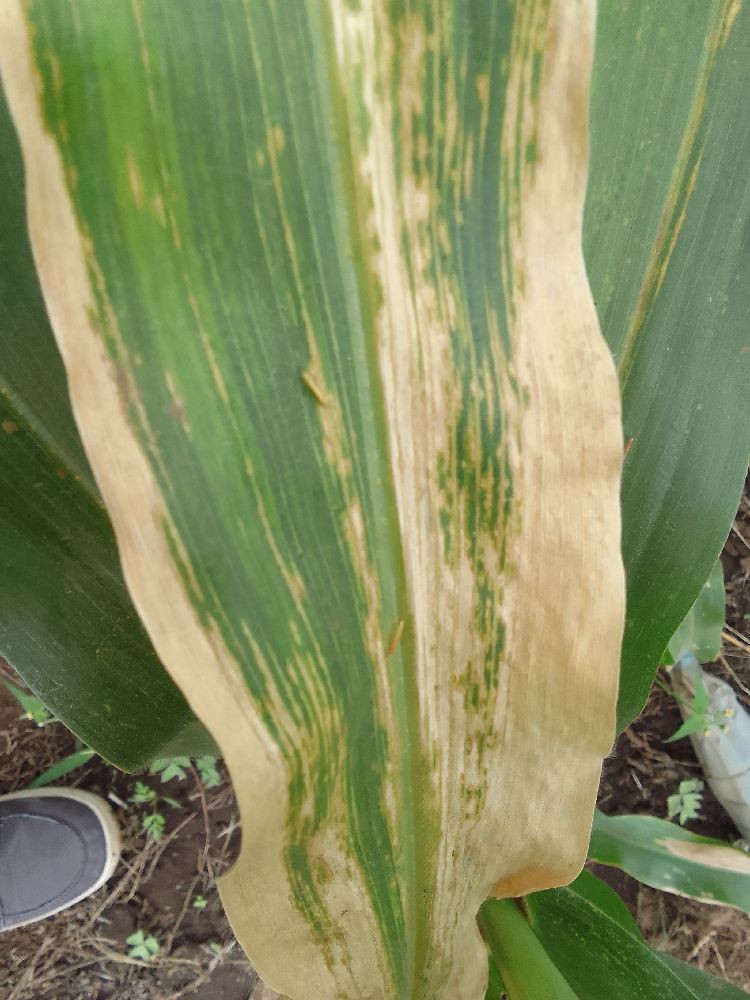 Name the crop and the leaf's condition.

maize, maize lethal necrosis
